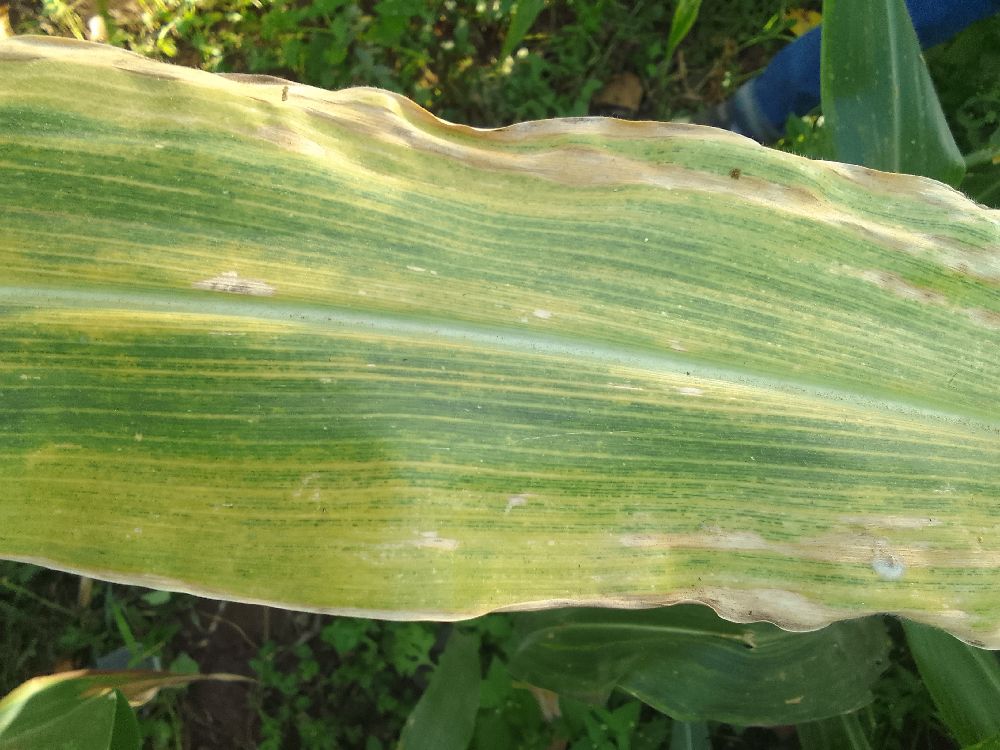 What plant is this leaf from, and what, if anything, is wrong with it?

maize, maize lethal necrosis
